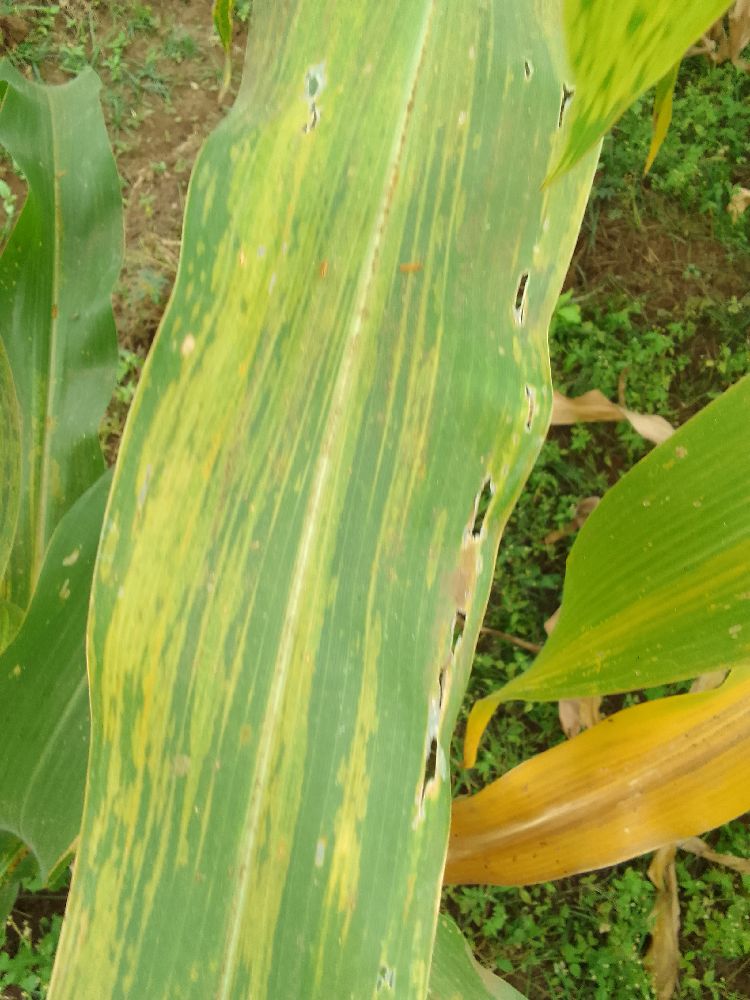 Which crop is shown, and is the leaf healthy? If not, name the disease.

maize, maize lethal necrosis
